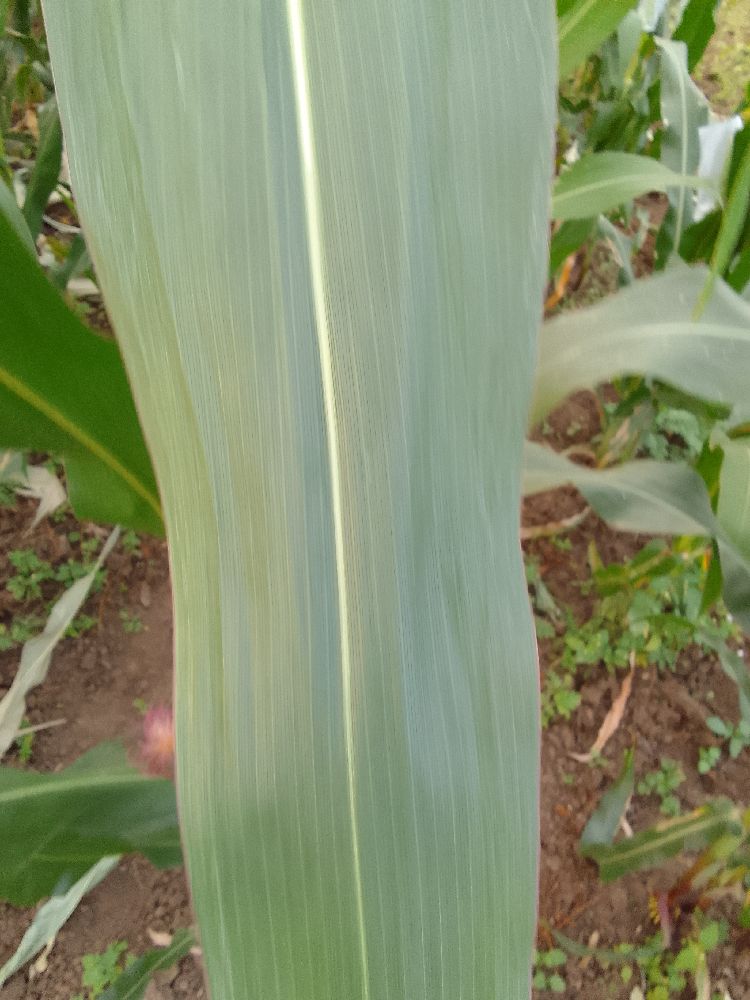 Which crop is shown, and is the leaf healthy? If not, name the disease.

maize, healthy
